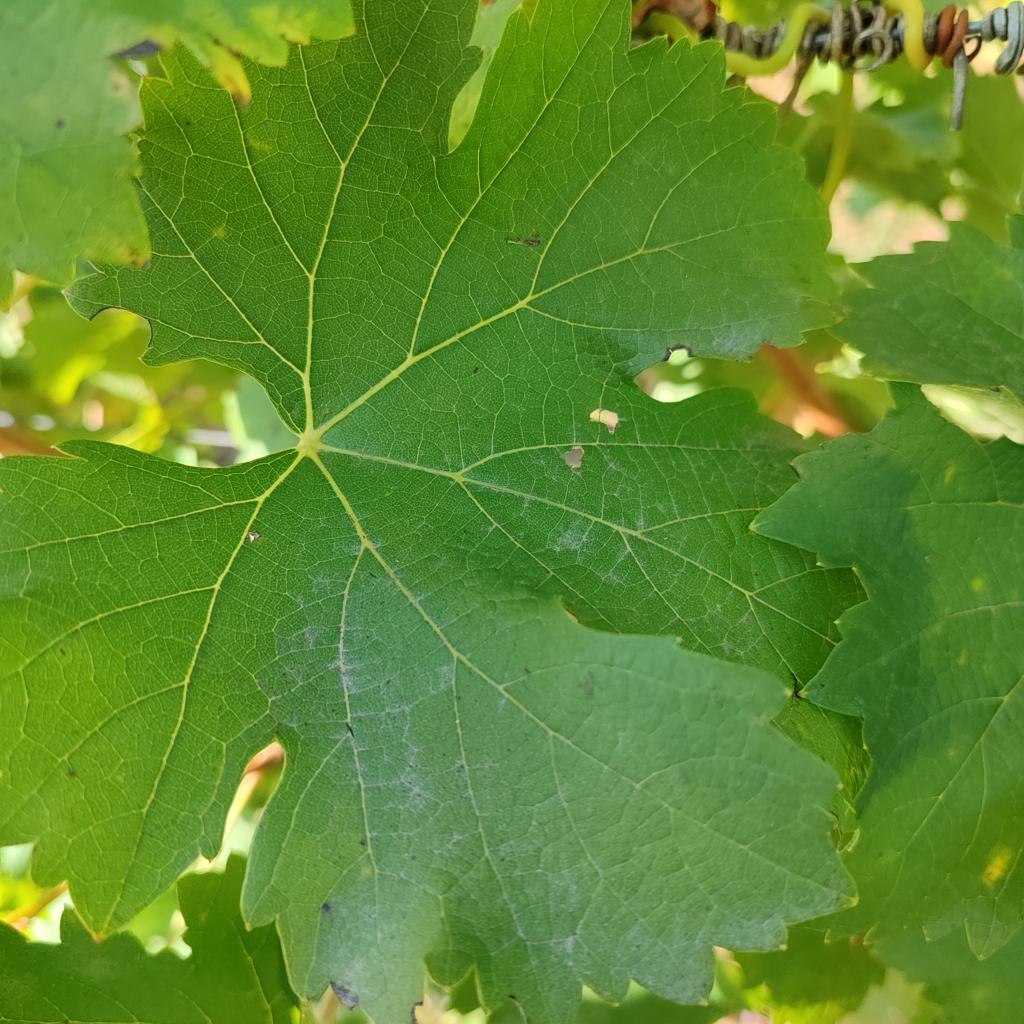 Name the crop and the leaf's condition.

grapevine, powdery mildew
